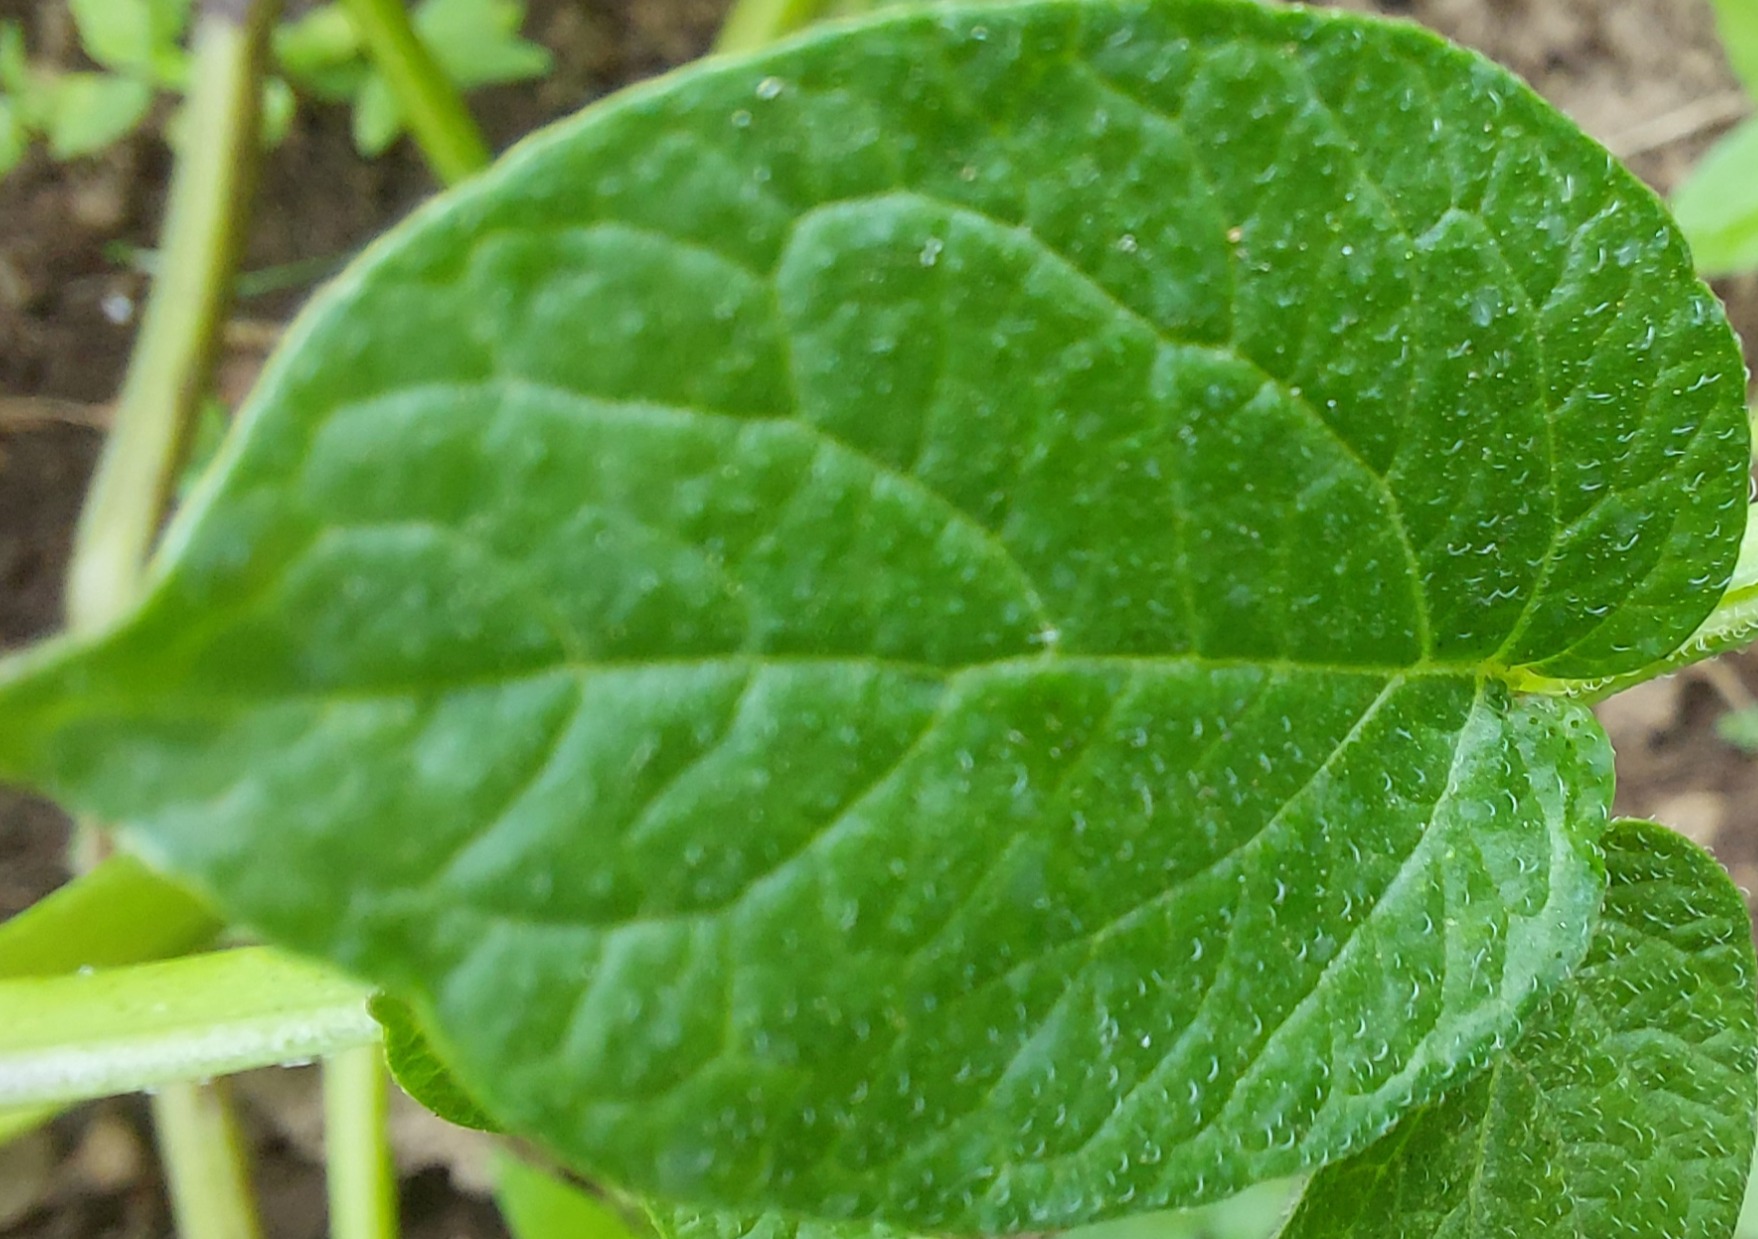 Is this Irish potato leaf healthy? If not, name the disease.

healthy
